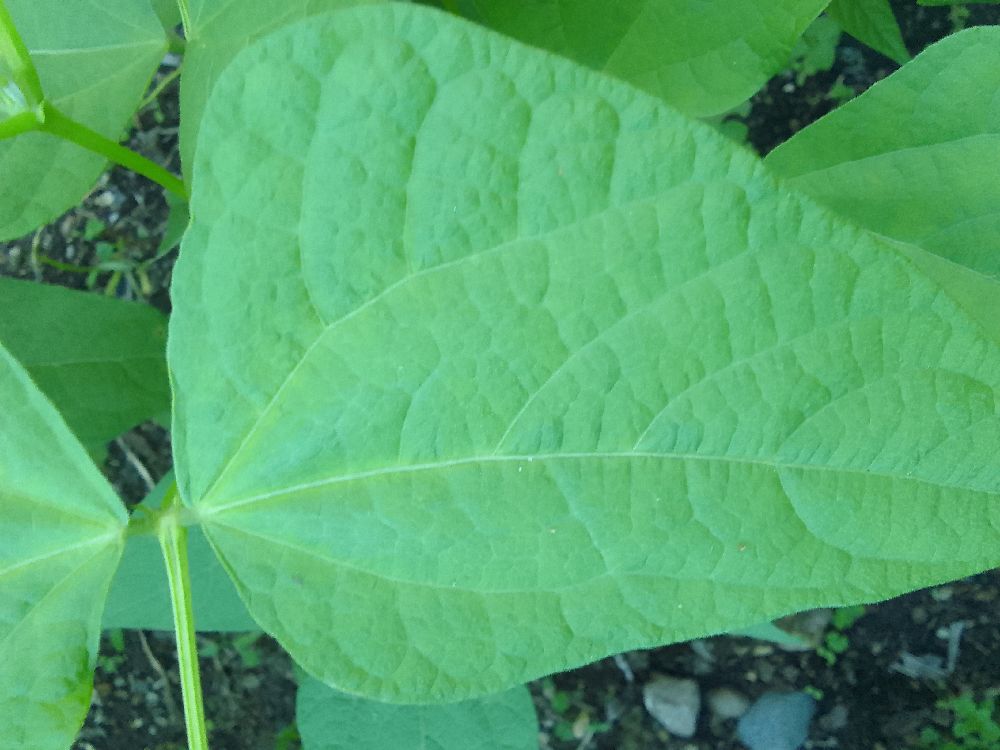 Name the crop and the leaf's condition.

common bean, healthy
